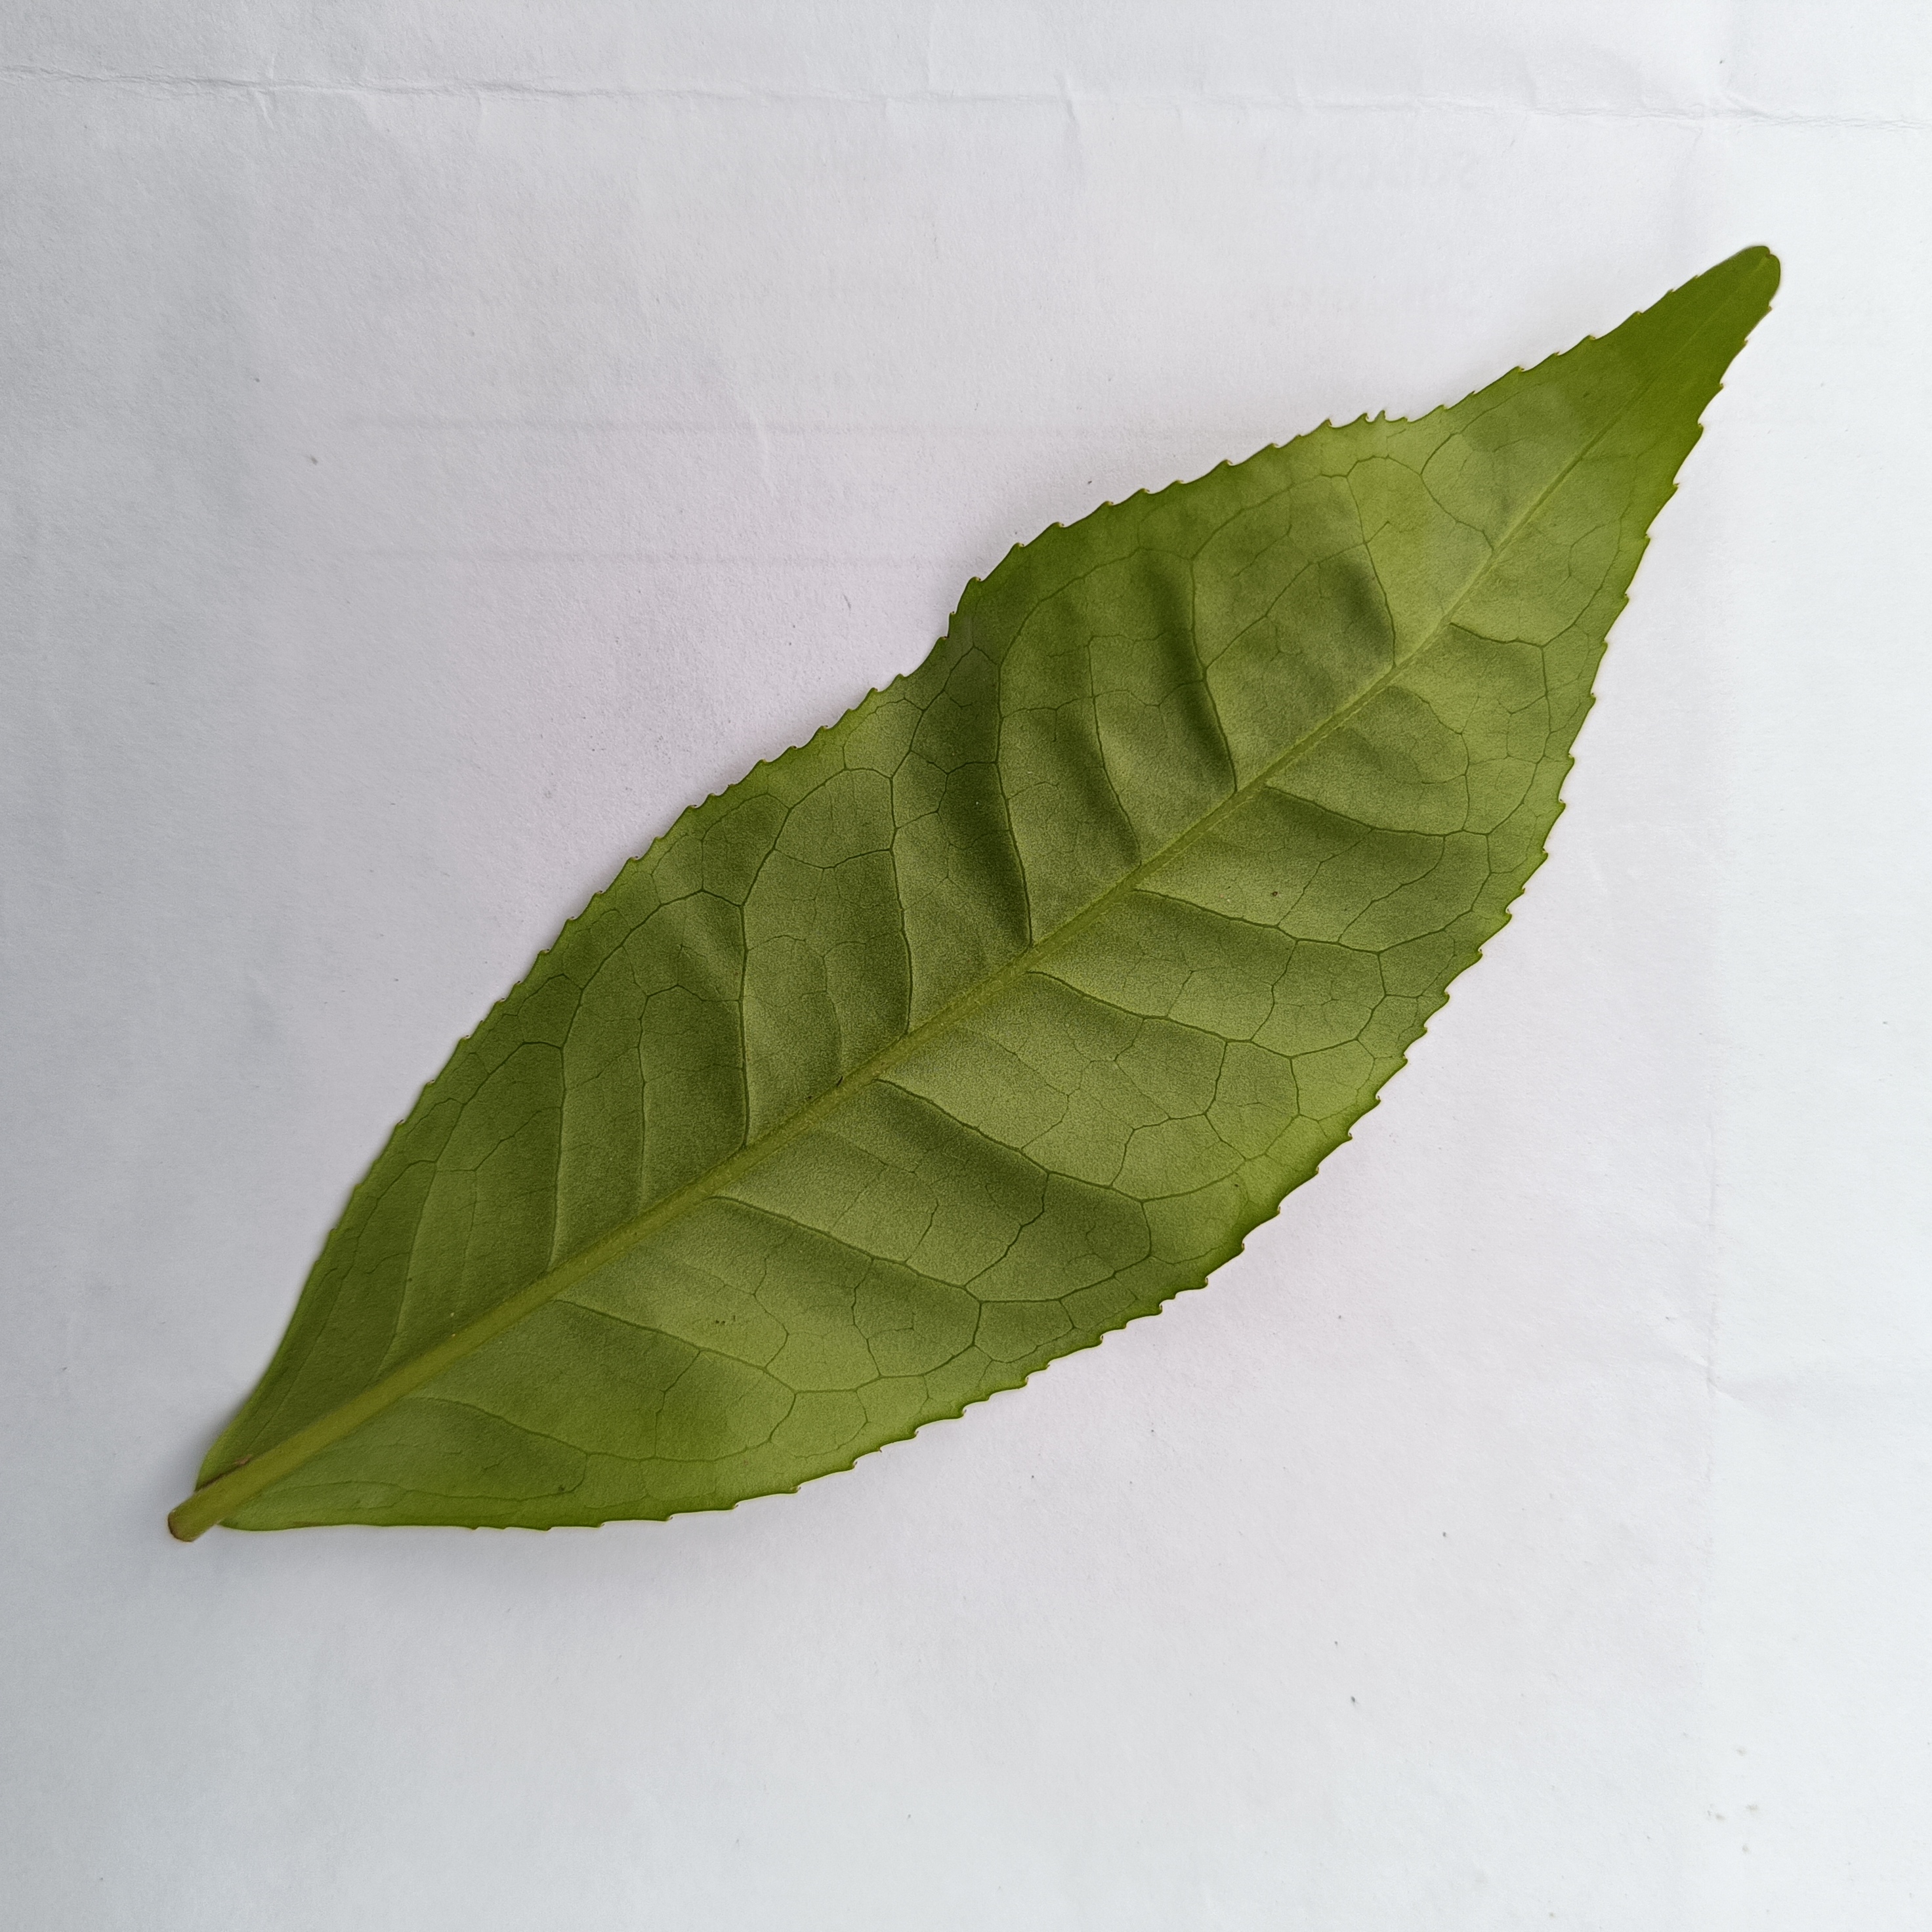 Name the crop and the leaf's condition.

tea, healthy
